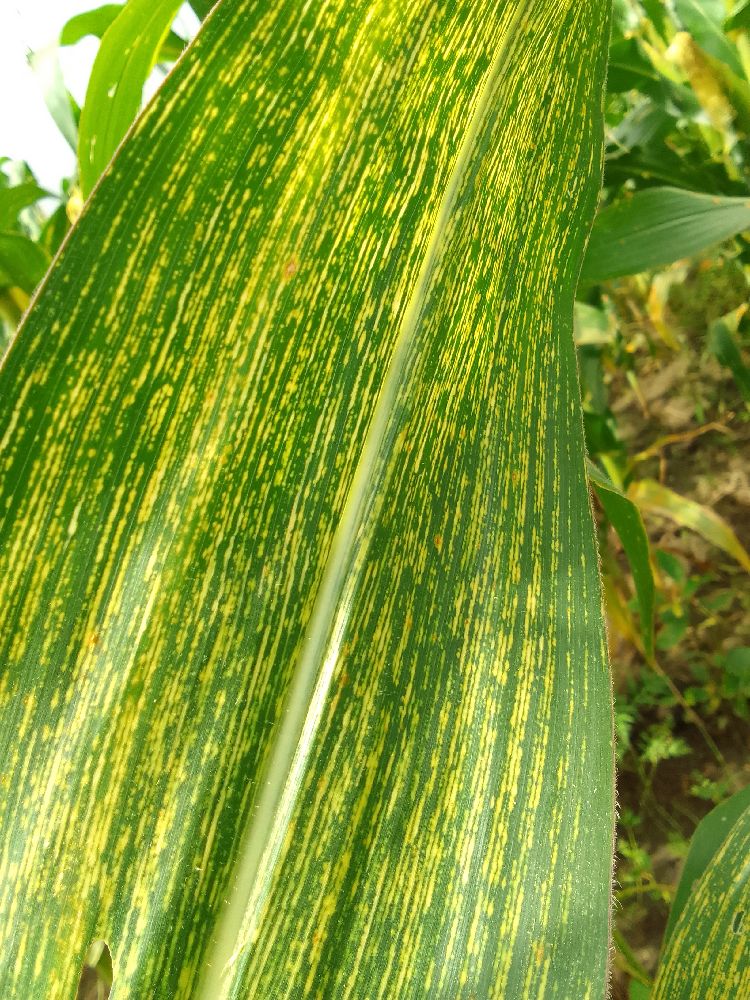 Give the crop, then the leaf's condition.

maize, maize streak virus
